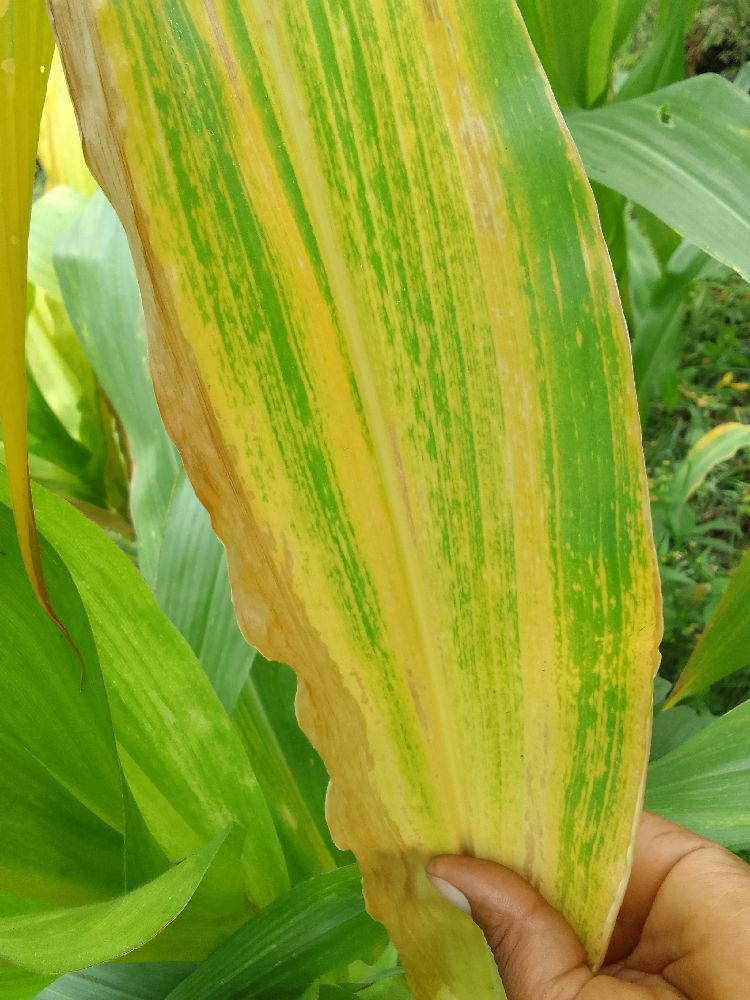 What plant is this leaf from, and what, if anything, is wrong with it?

maize, maize lethal necrosis
